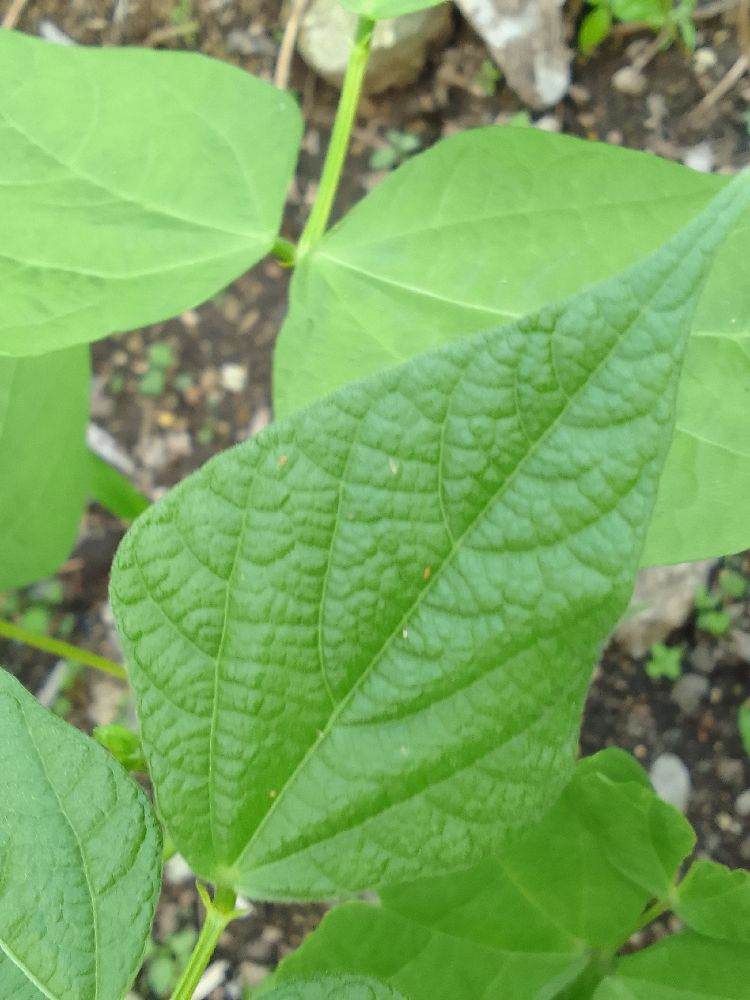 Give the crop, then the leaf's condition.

common bean, healthy
